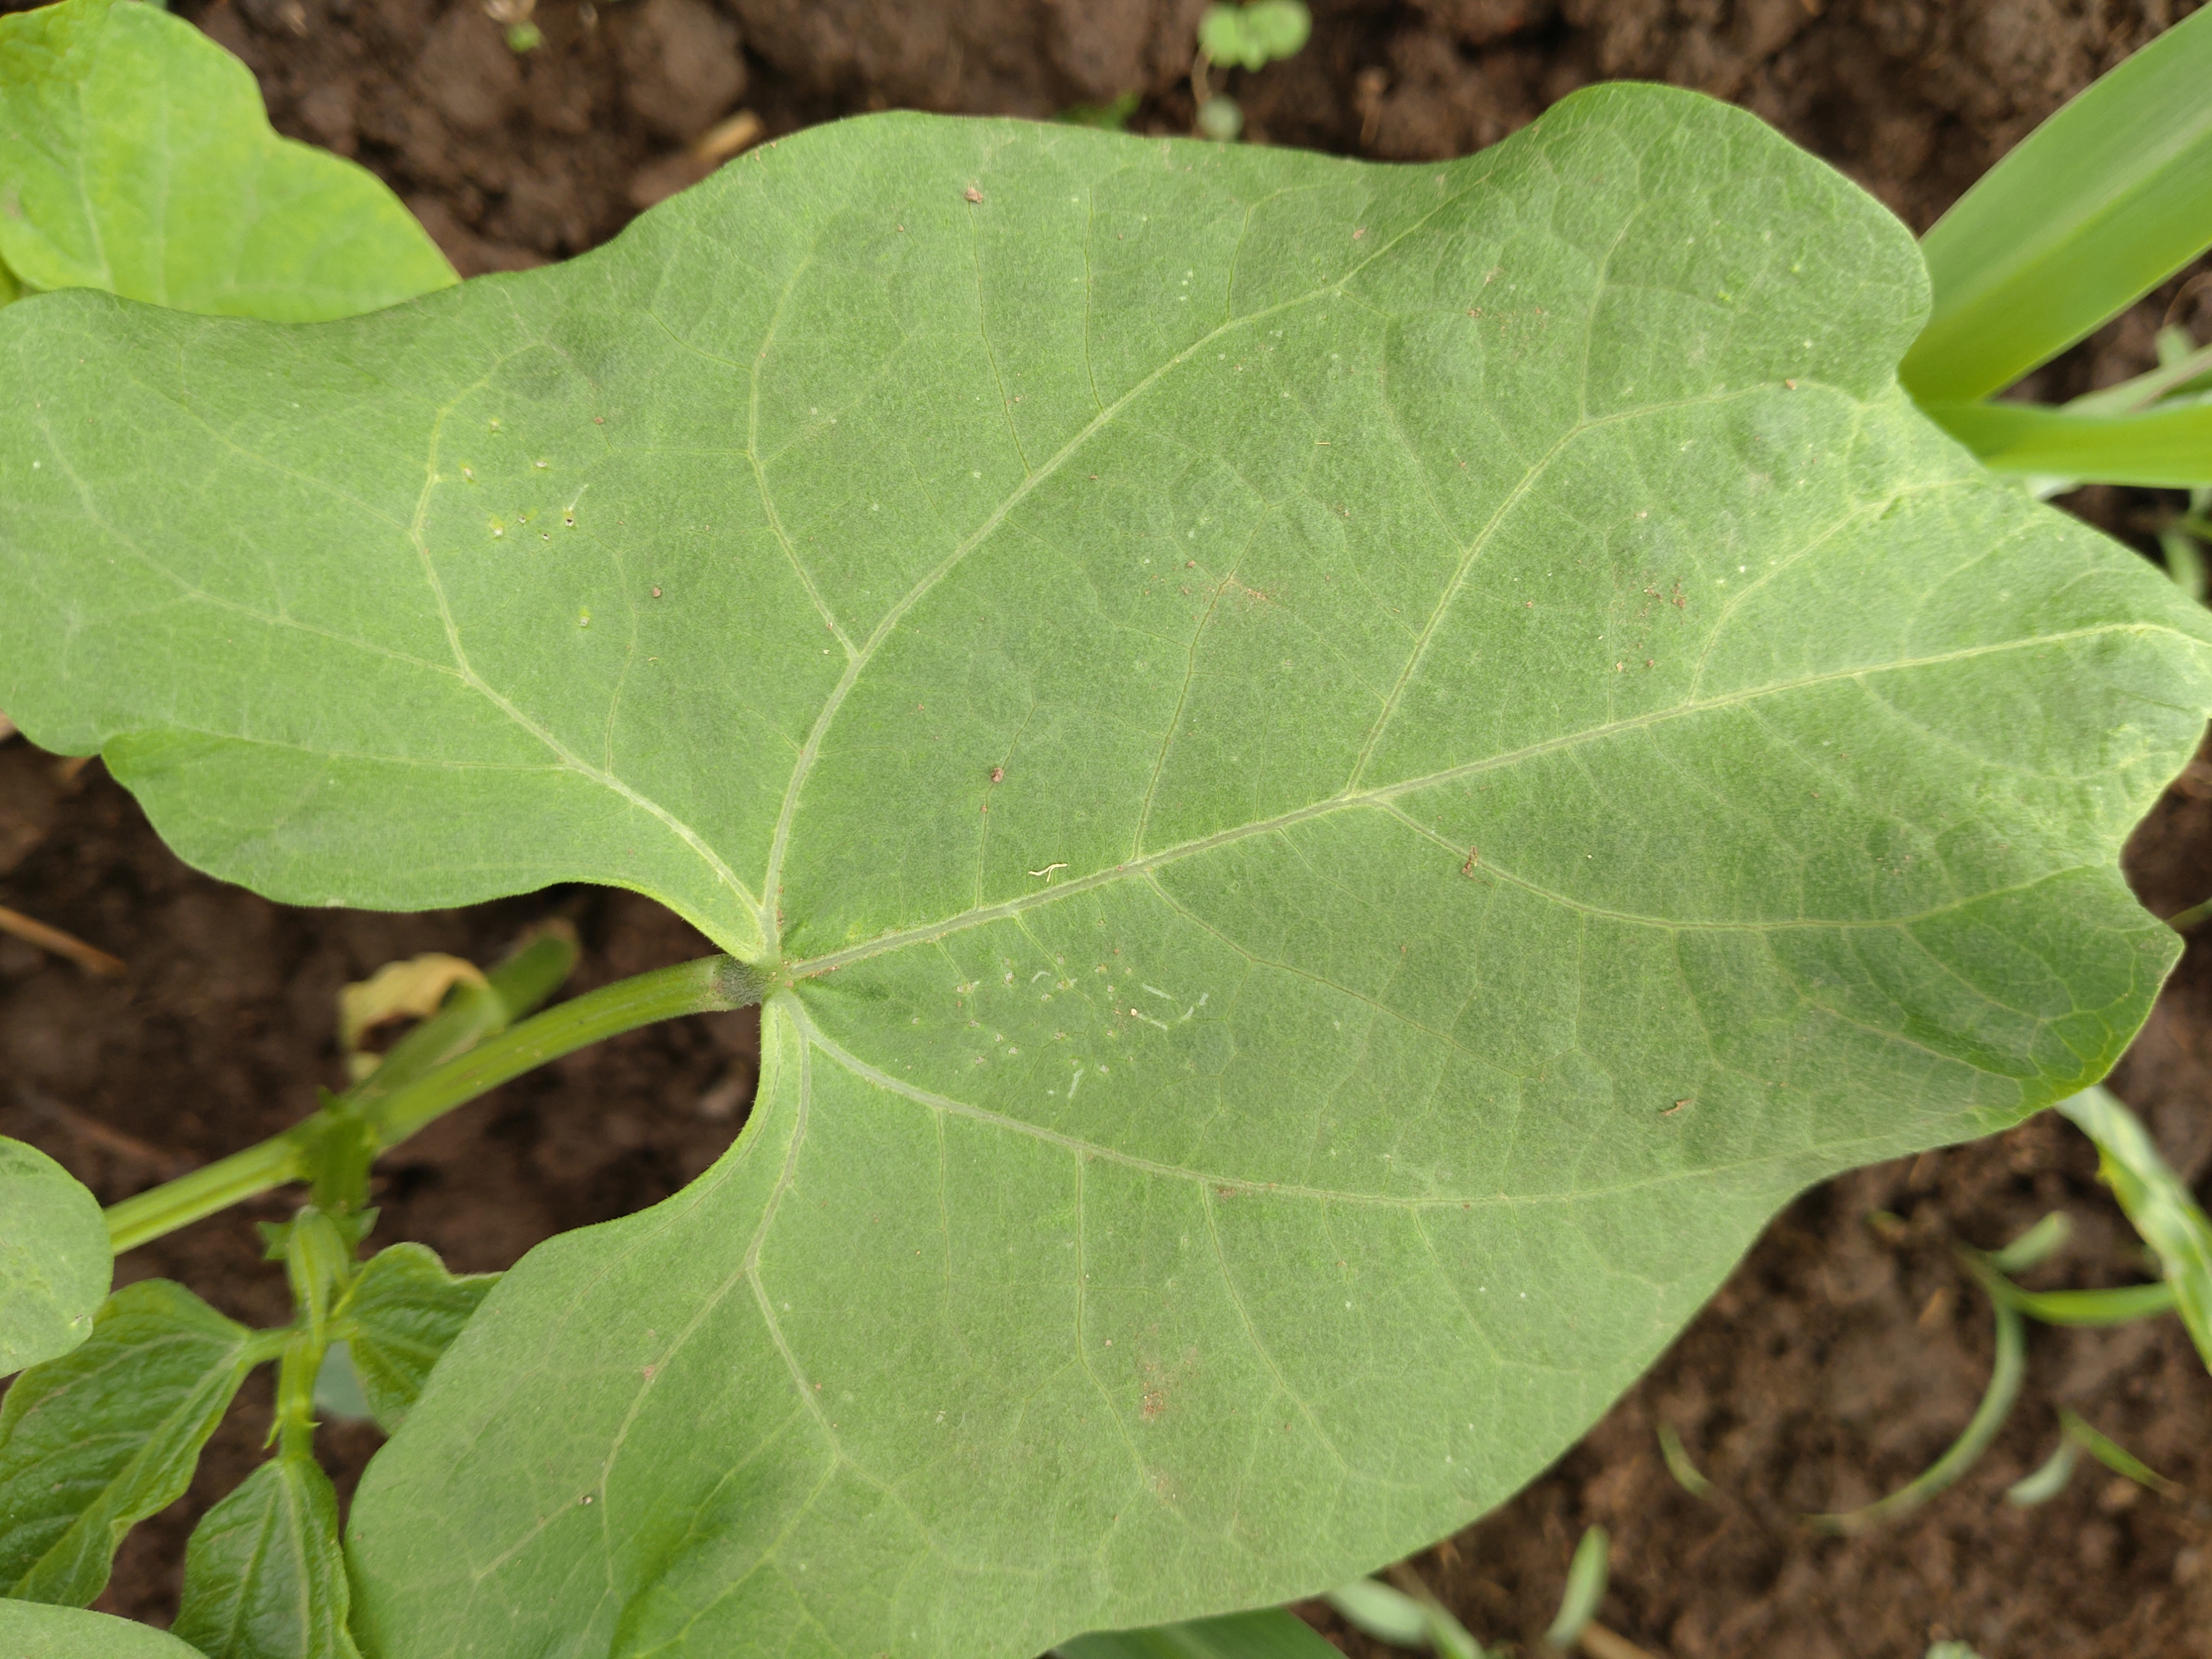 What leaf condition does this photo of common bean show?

healthy
